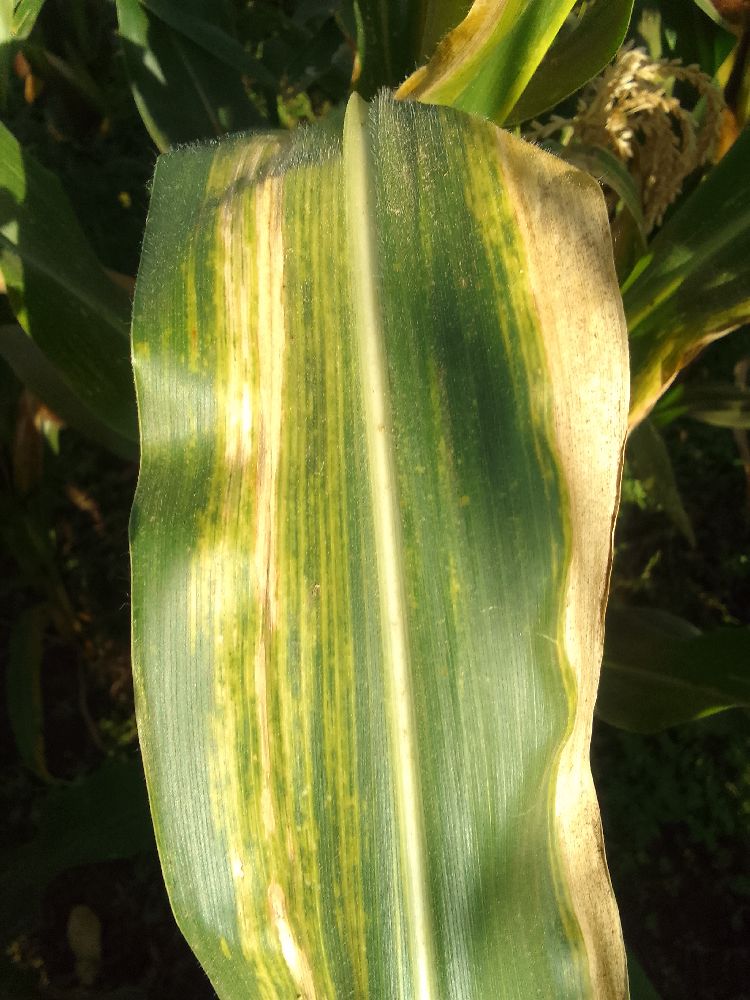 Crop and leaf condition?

maize, maize lethal necrosis
